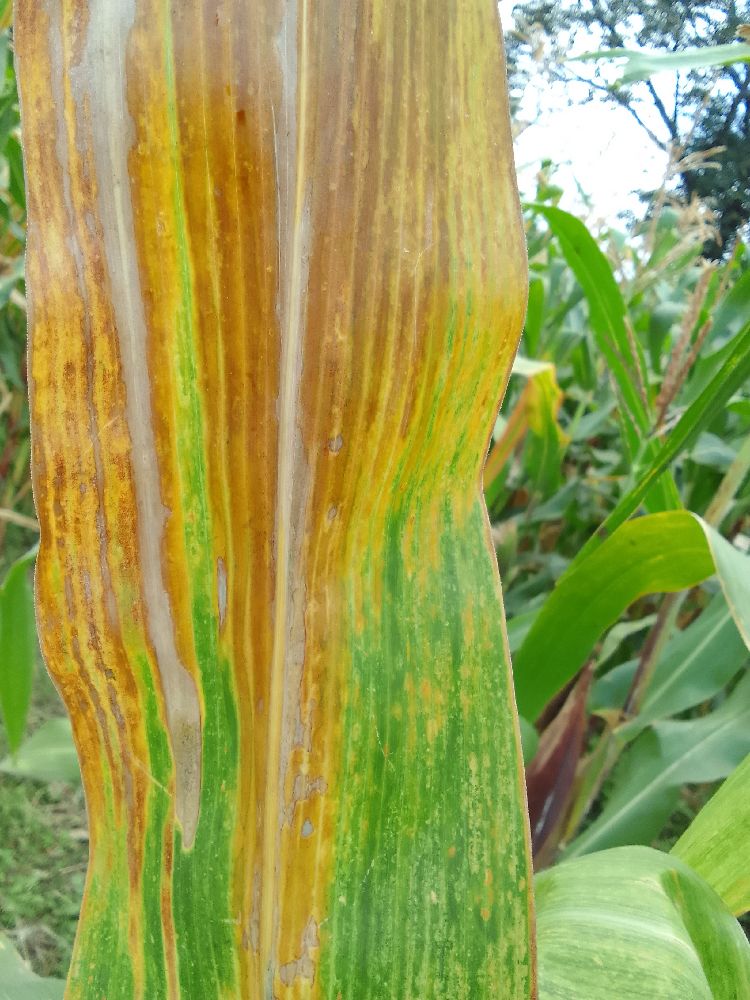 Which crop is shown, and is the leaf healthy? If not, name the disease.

maize, maize lethal necrosis
